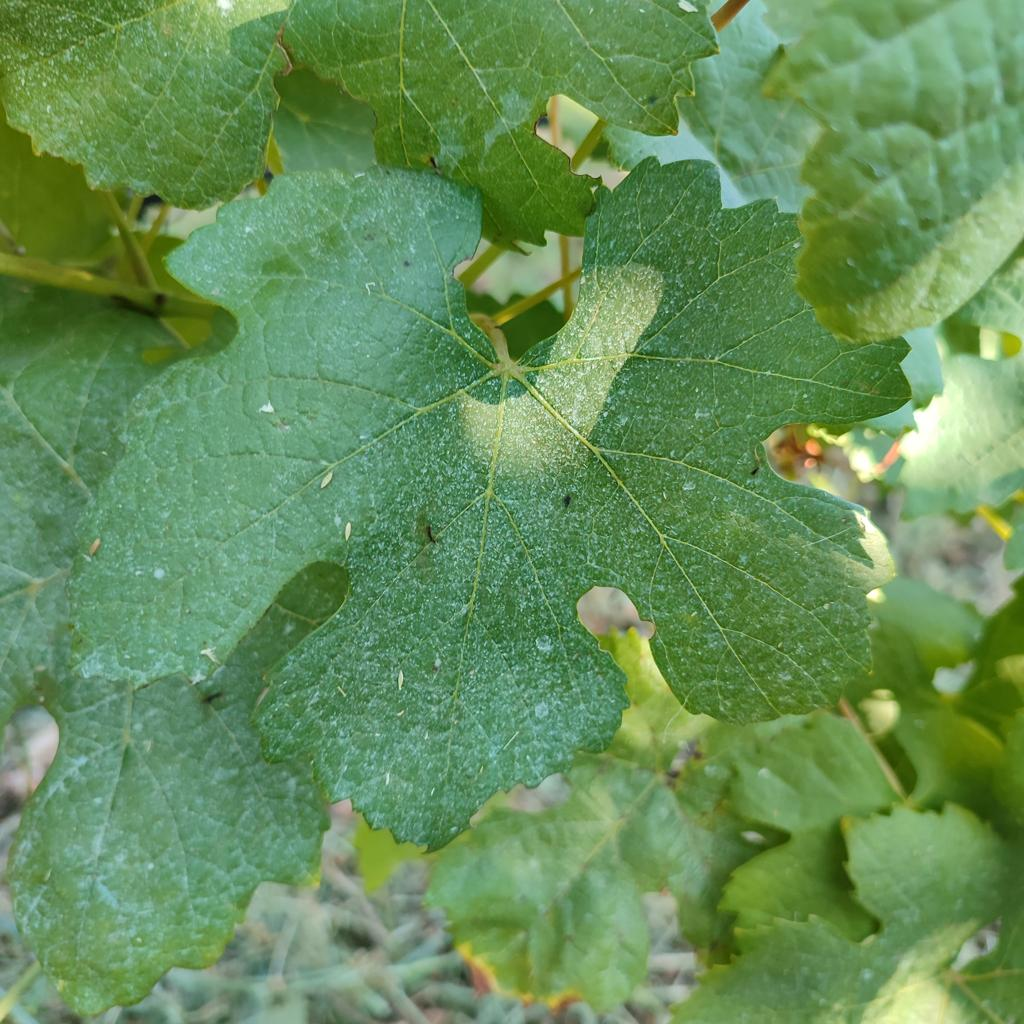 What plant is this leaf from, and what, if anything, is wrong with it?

grapevine, healthy
